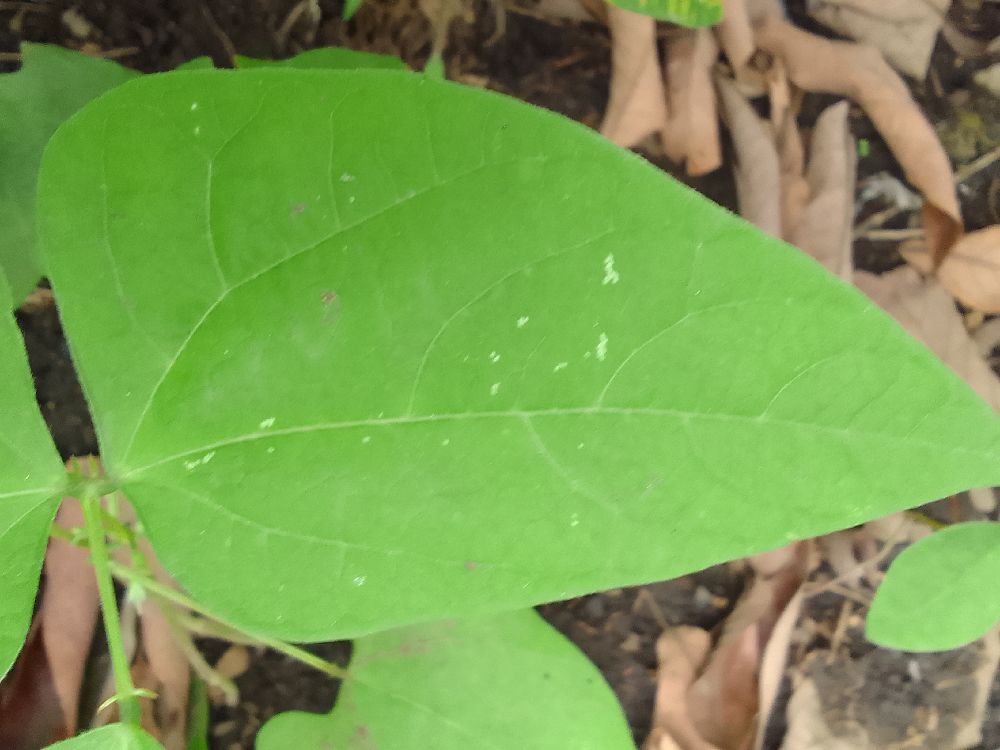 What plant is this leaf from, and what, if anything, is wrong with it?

common bean, healthy
